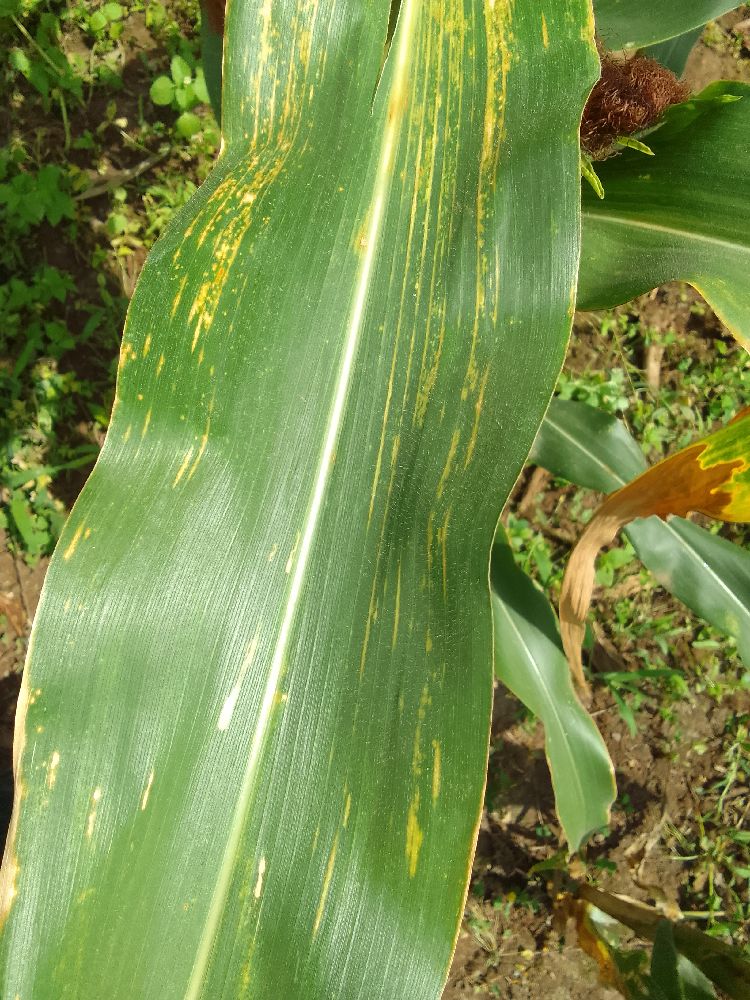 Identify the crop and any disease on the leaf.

maize, maize lethal necrosis
